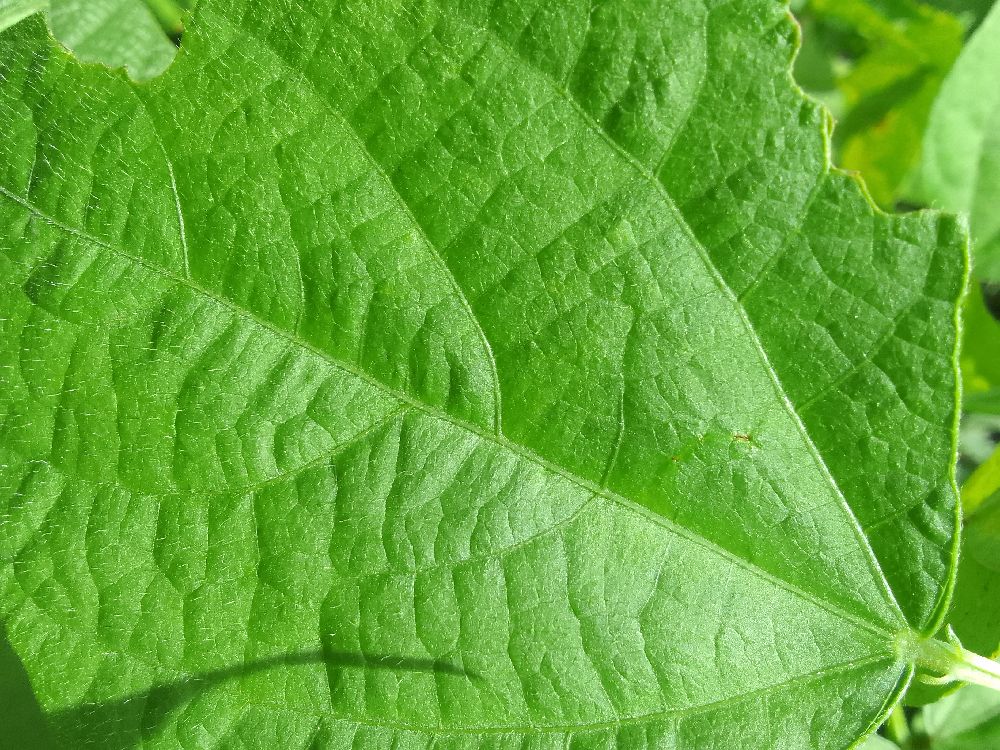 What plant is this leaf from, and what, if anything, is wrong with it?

common bean, healthy
